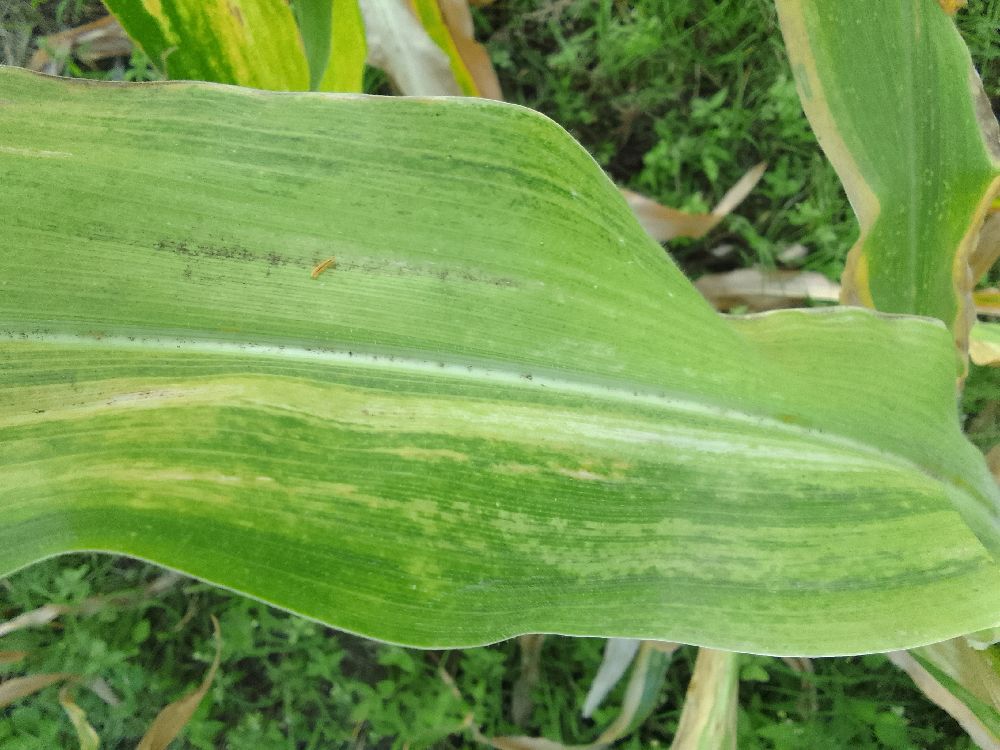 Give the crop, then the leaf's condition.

maize, maize lethal necrosis
